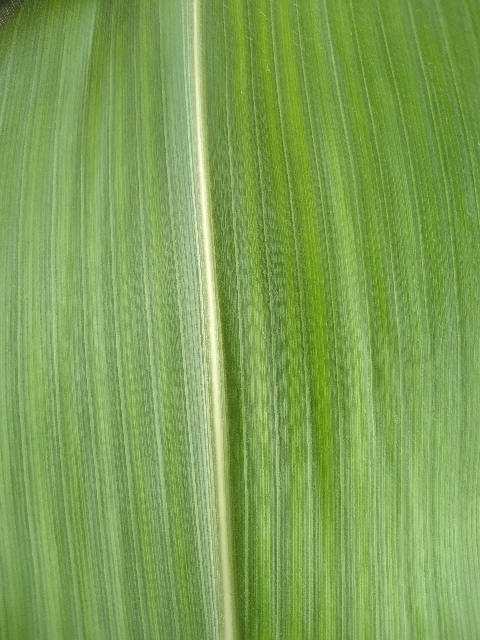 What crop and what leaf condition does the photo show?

maize, healthy
